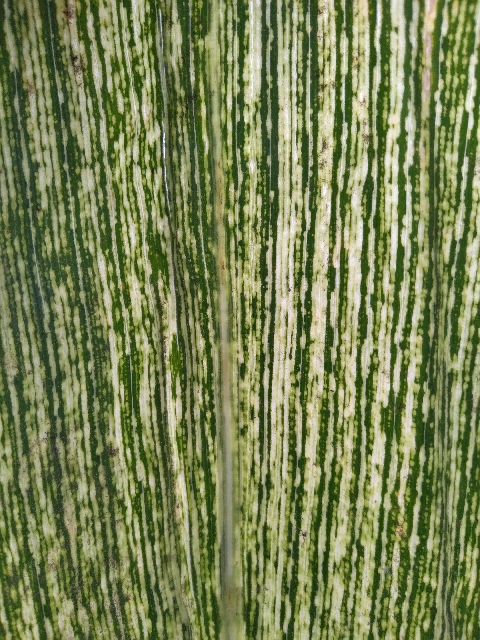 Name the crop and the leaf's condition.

maize, maize streak virus
